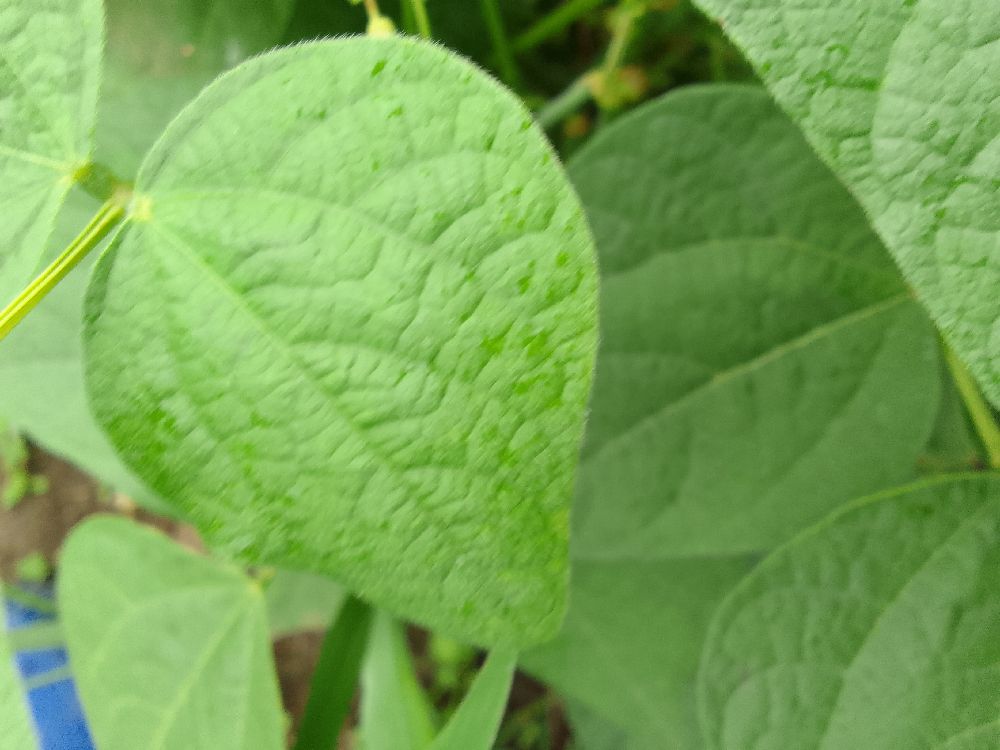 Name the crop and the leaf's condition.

common bean, healthy
